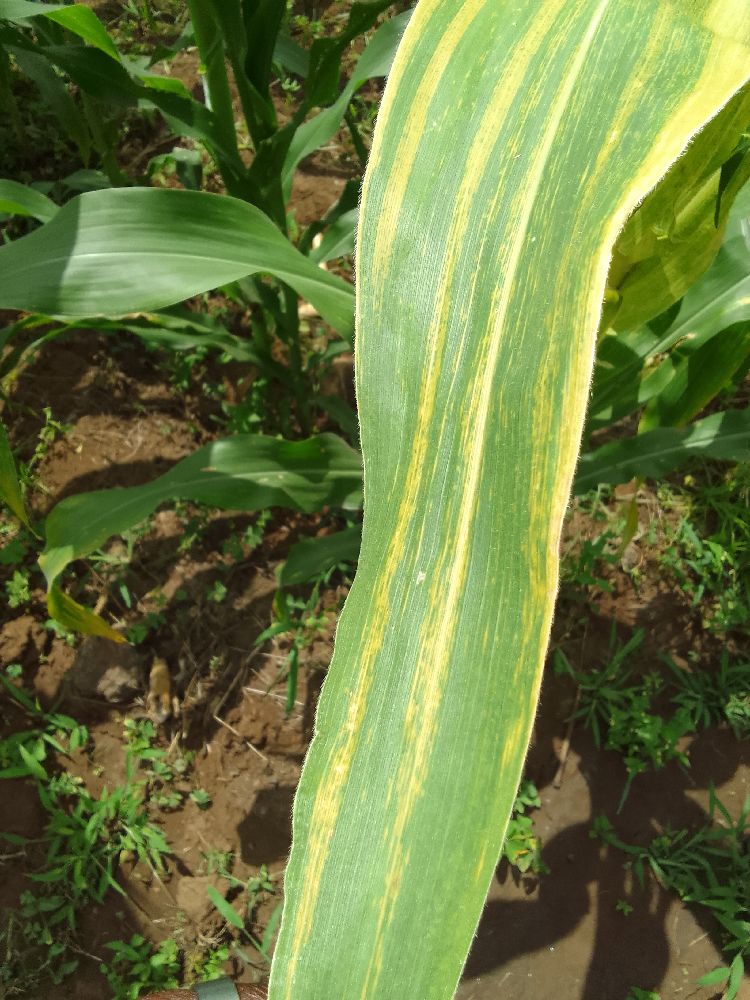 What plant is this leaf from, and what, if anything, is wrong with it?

maize, maize lethal necrosis
